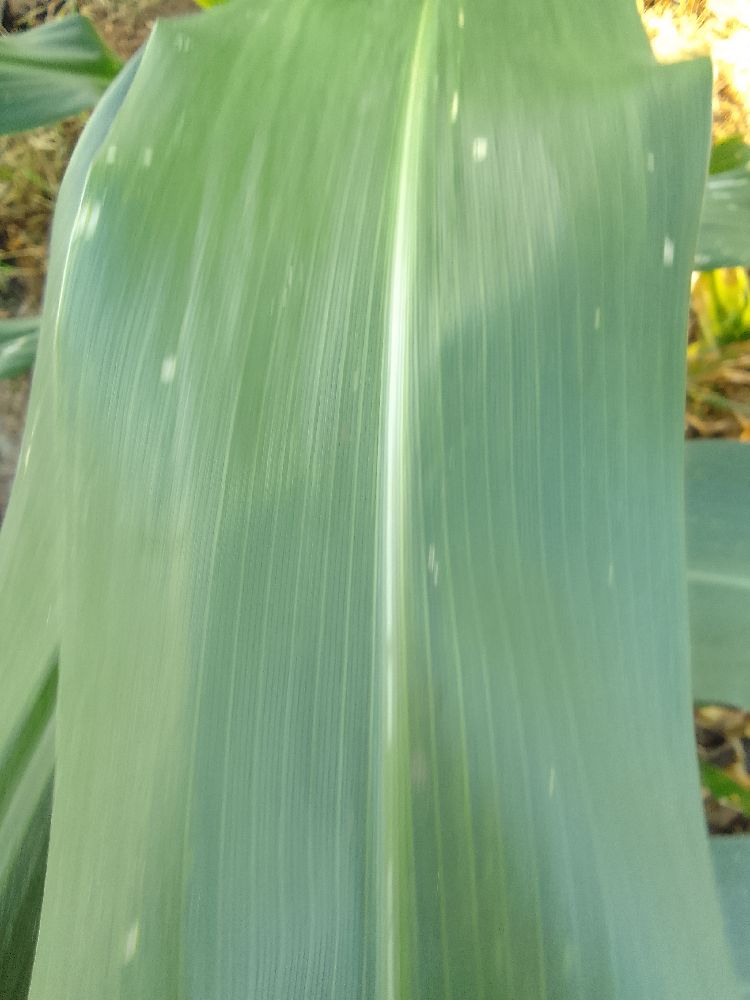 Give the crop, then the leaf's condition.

maize, healthy
